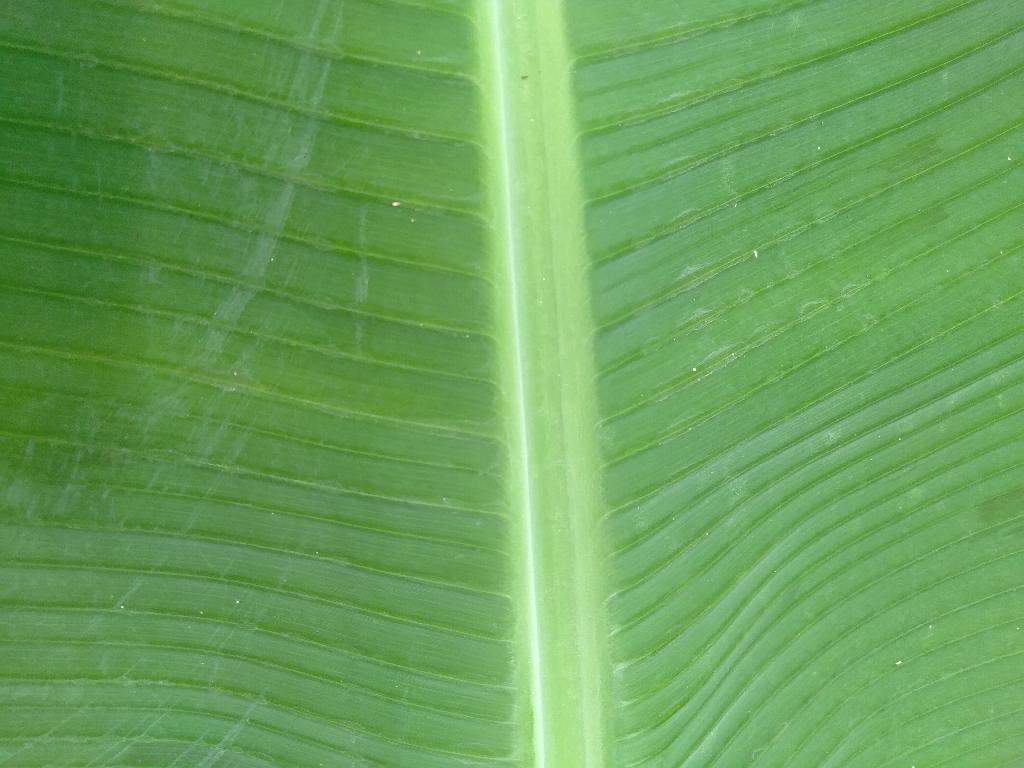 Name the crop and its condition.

banana, healthy
